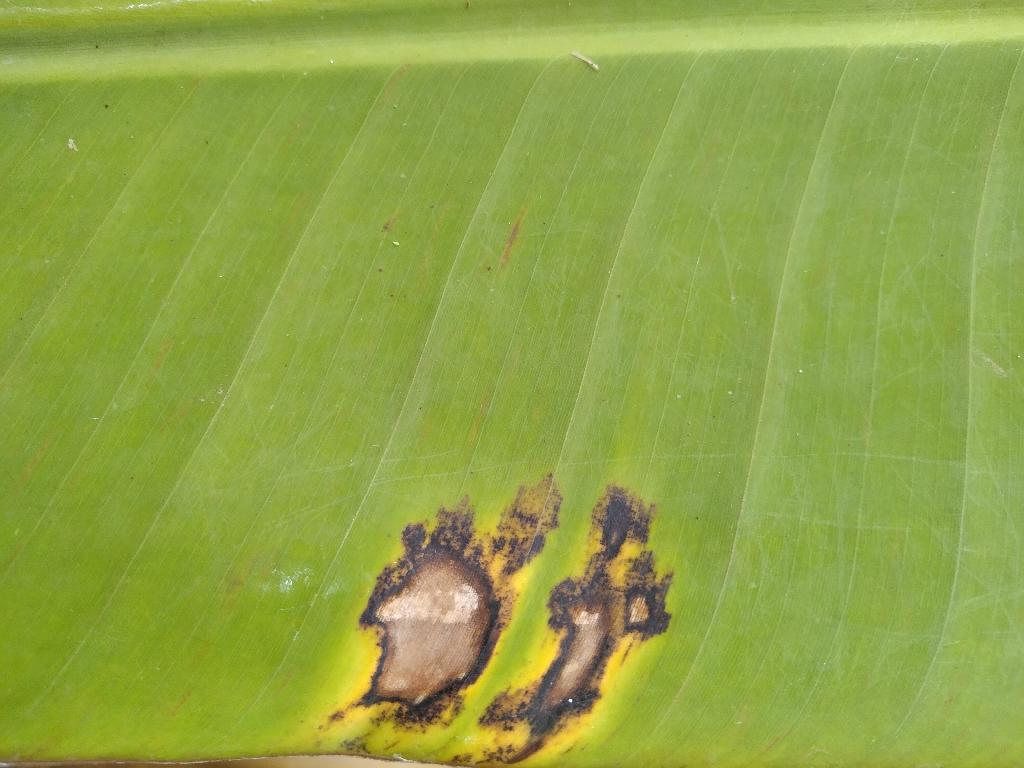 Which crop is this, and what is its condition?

banana, black sigatoka
